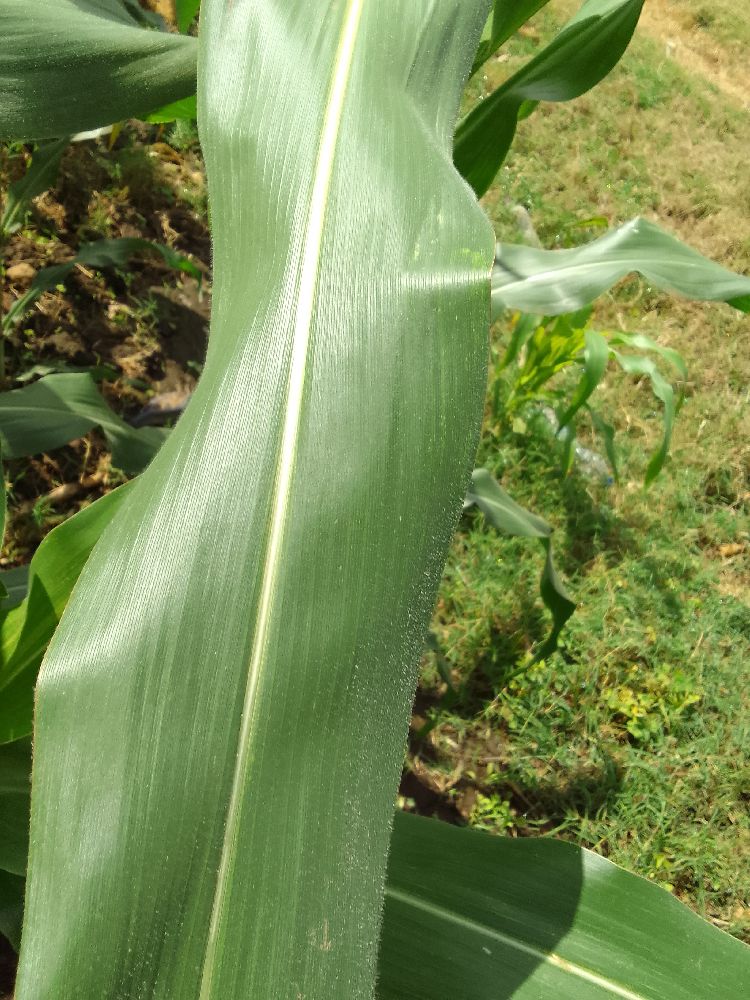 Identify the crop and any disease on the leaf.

maize, healthy
